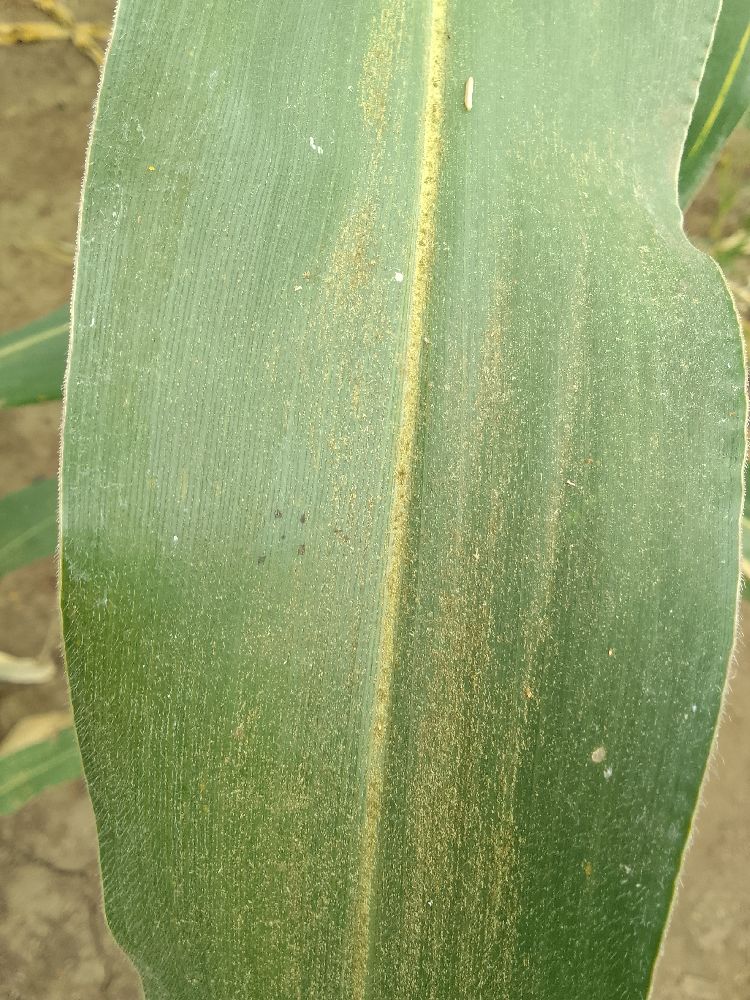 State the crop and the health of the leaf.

maize, healthy
